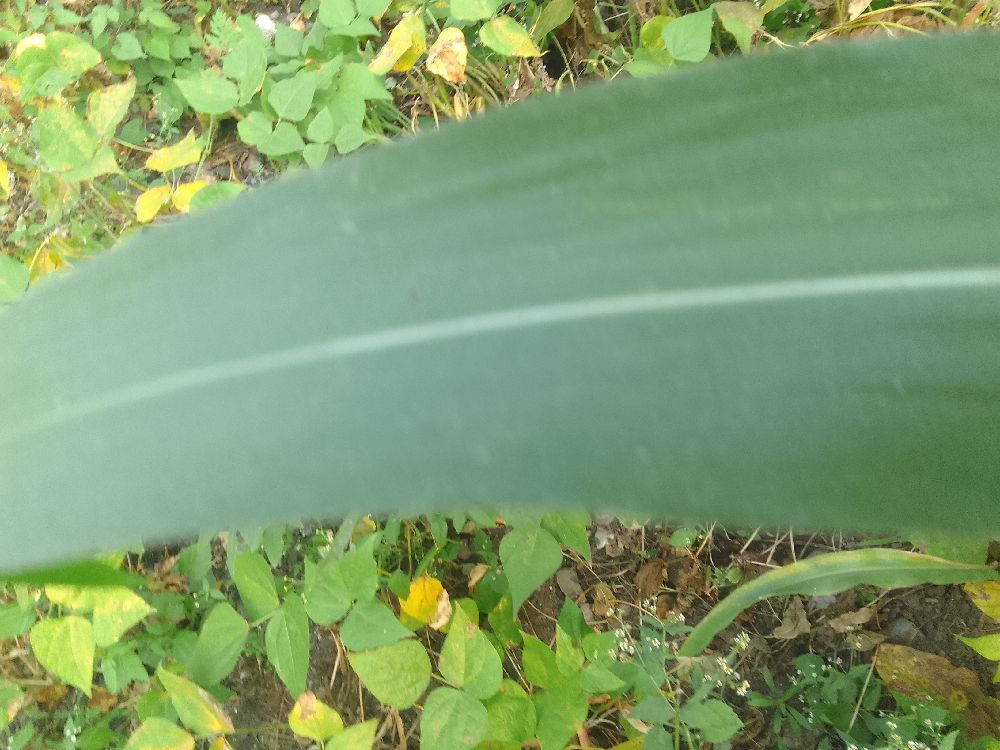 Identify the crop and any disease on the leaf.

maize, healthy
